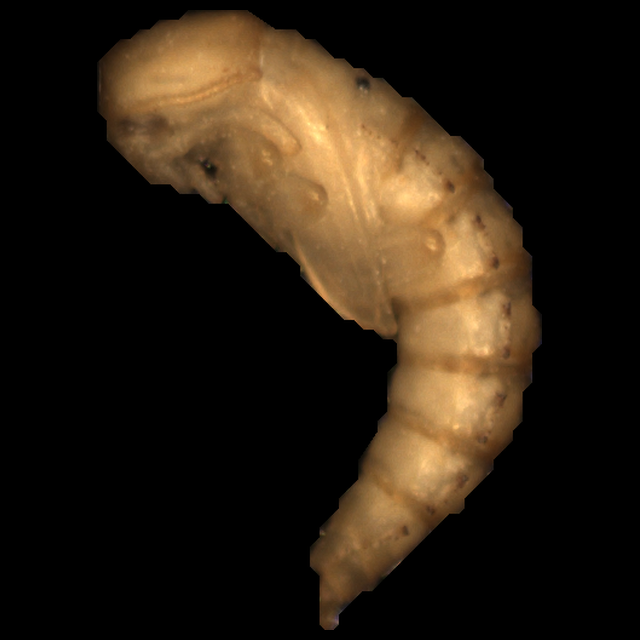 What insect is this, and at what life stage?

mealworm pupa
